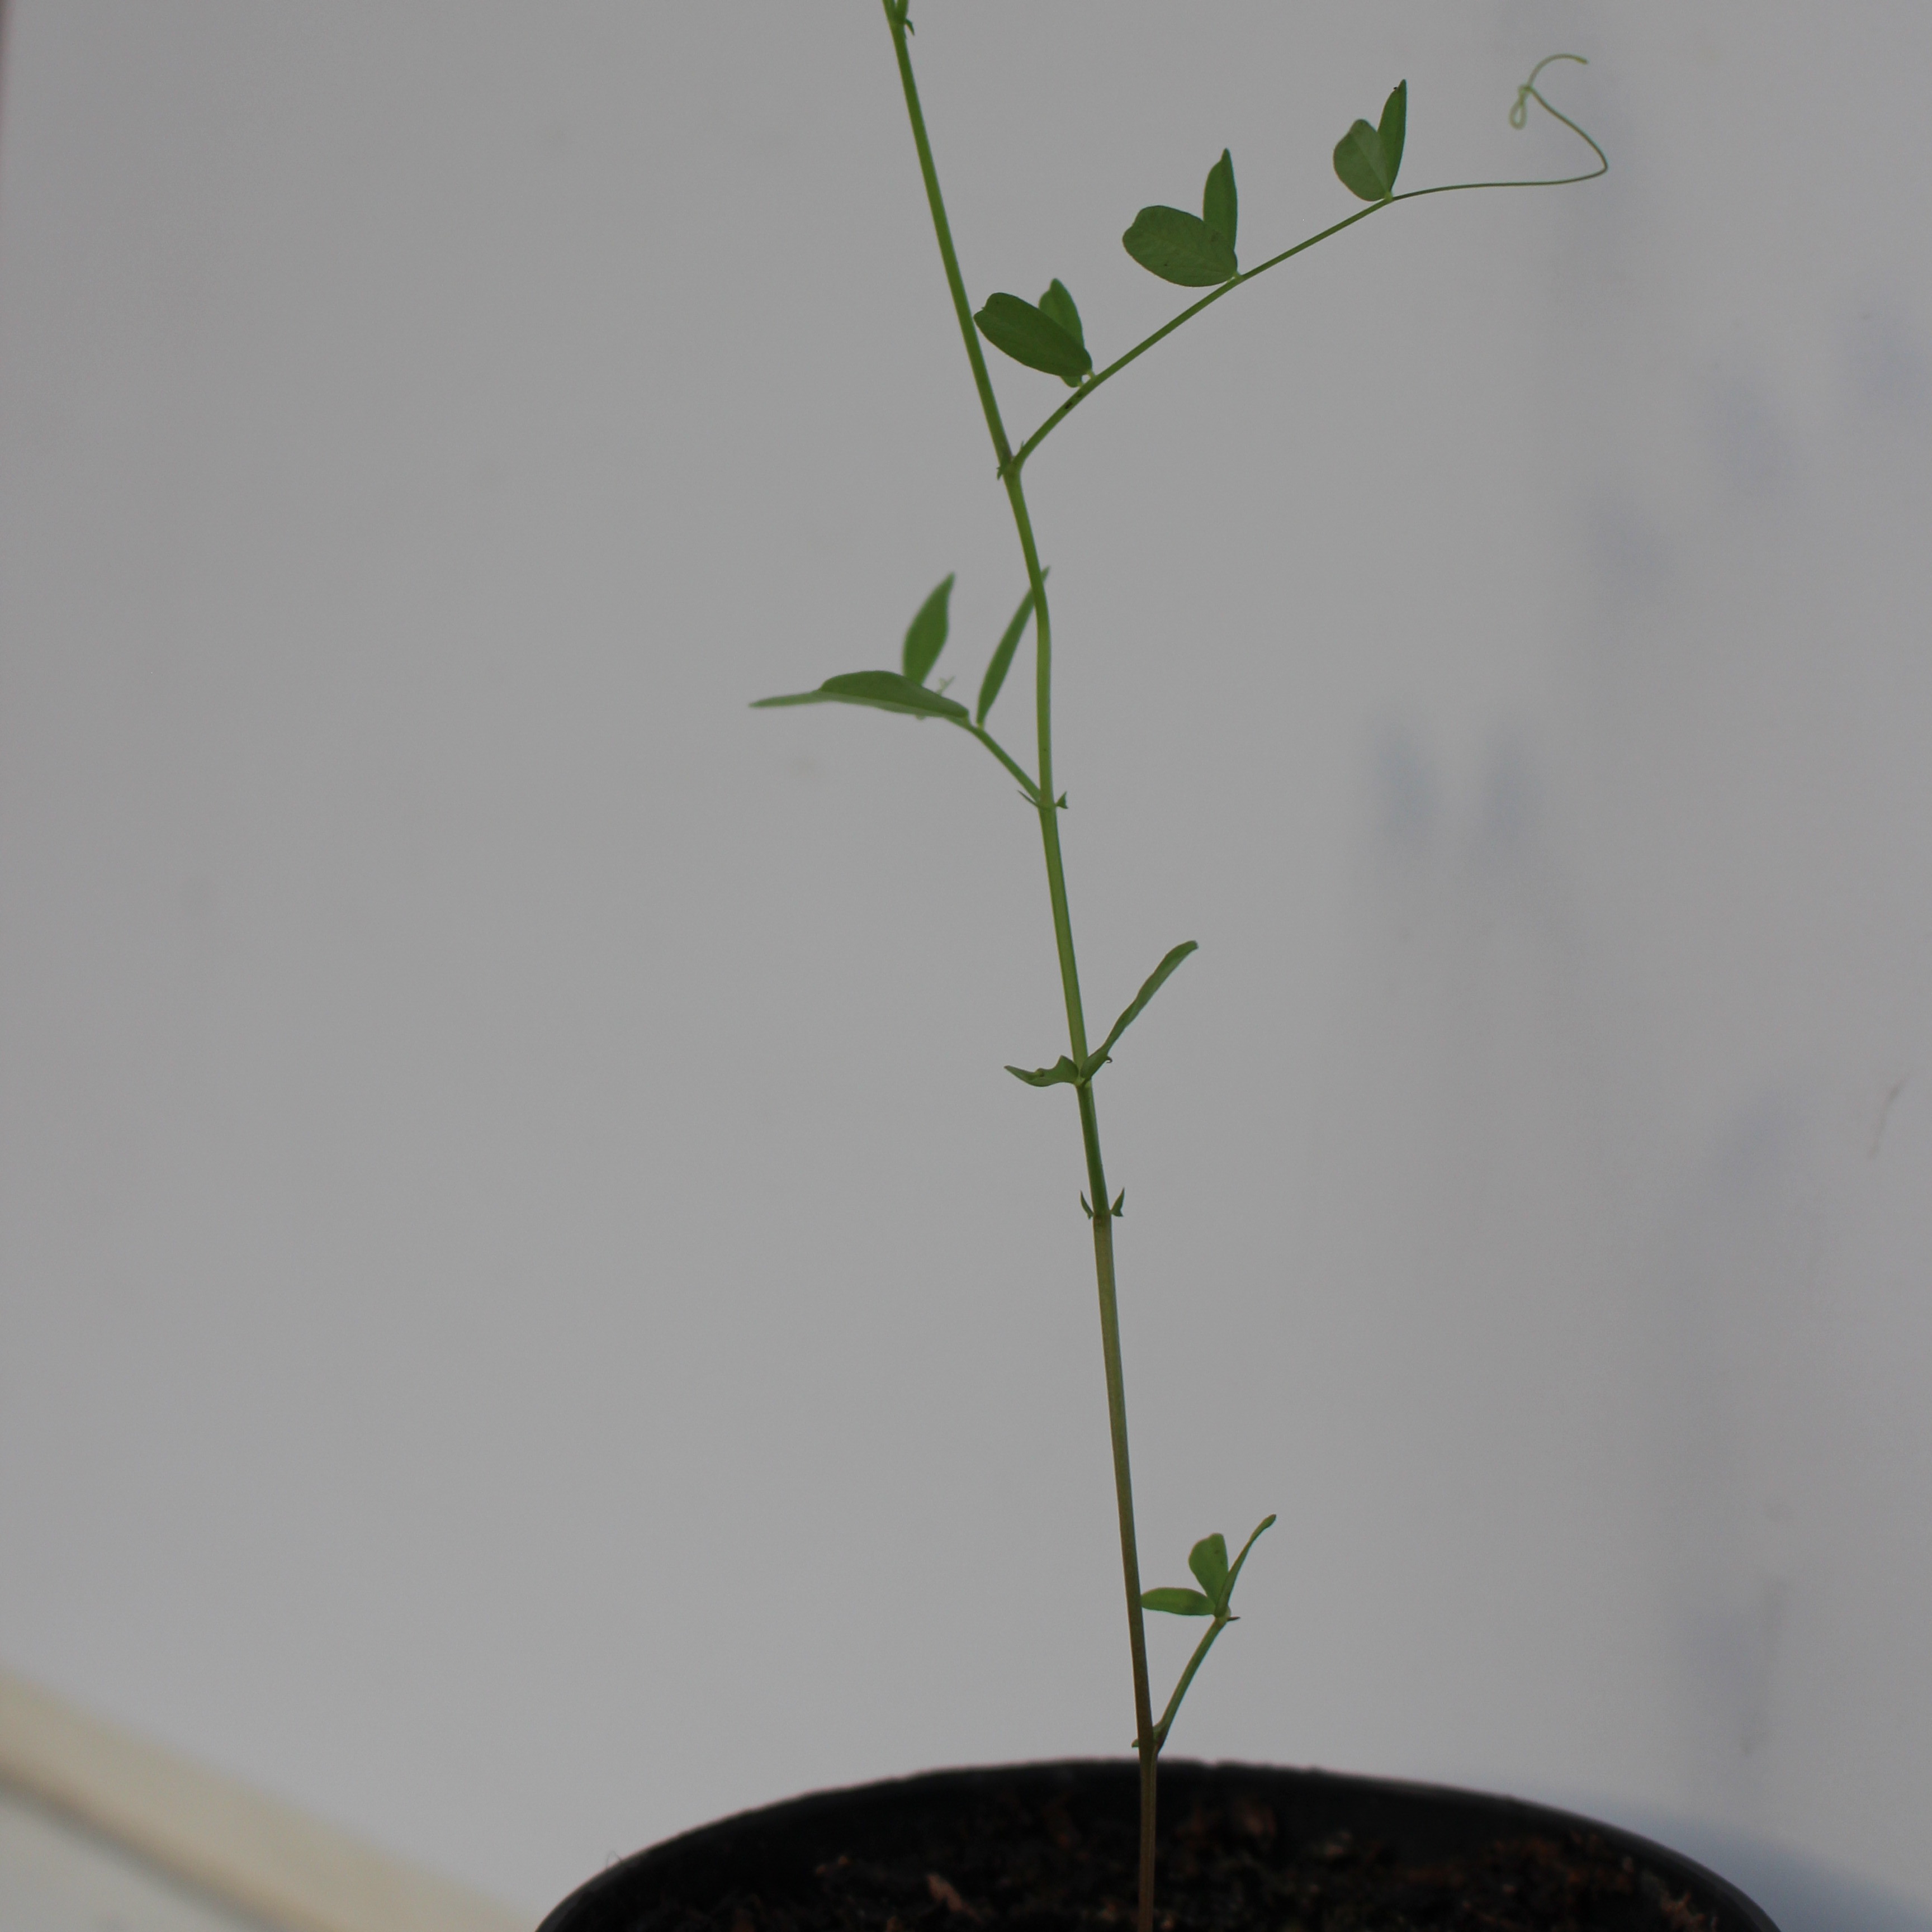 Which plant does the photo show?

Vicia sativa
